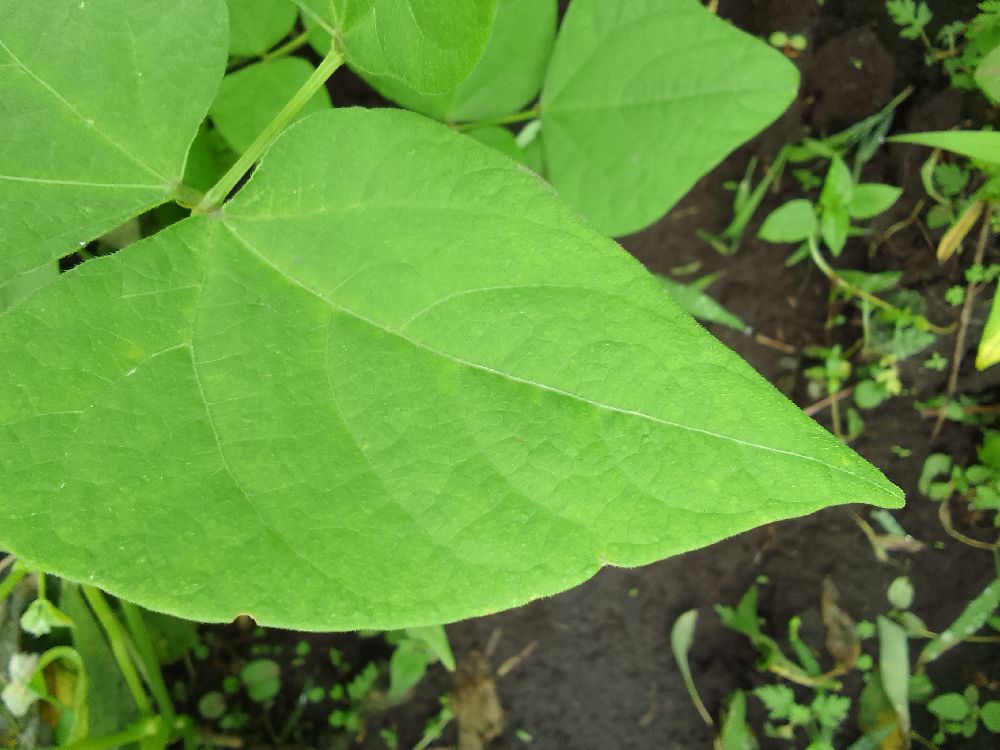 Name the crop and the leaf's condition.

common bean, healthy
